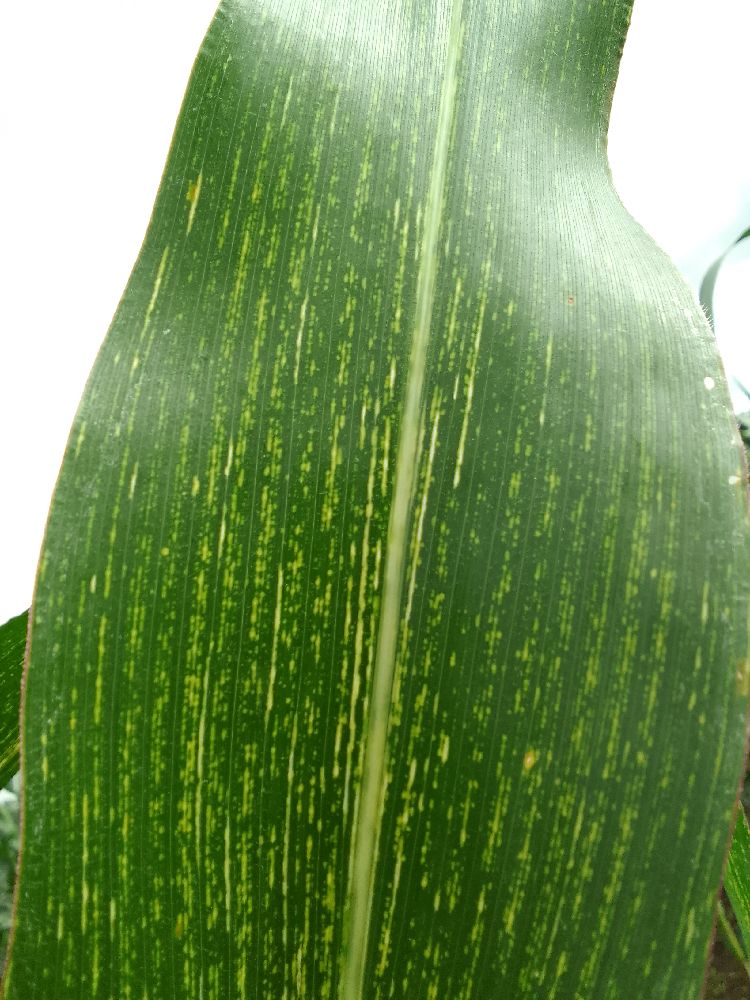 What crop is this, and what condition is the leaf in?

maize, maize streak virus
